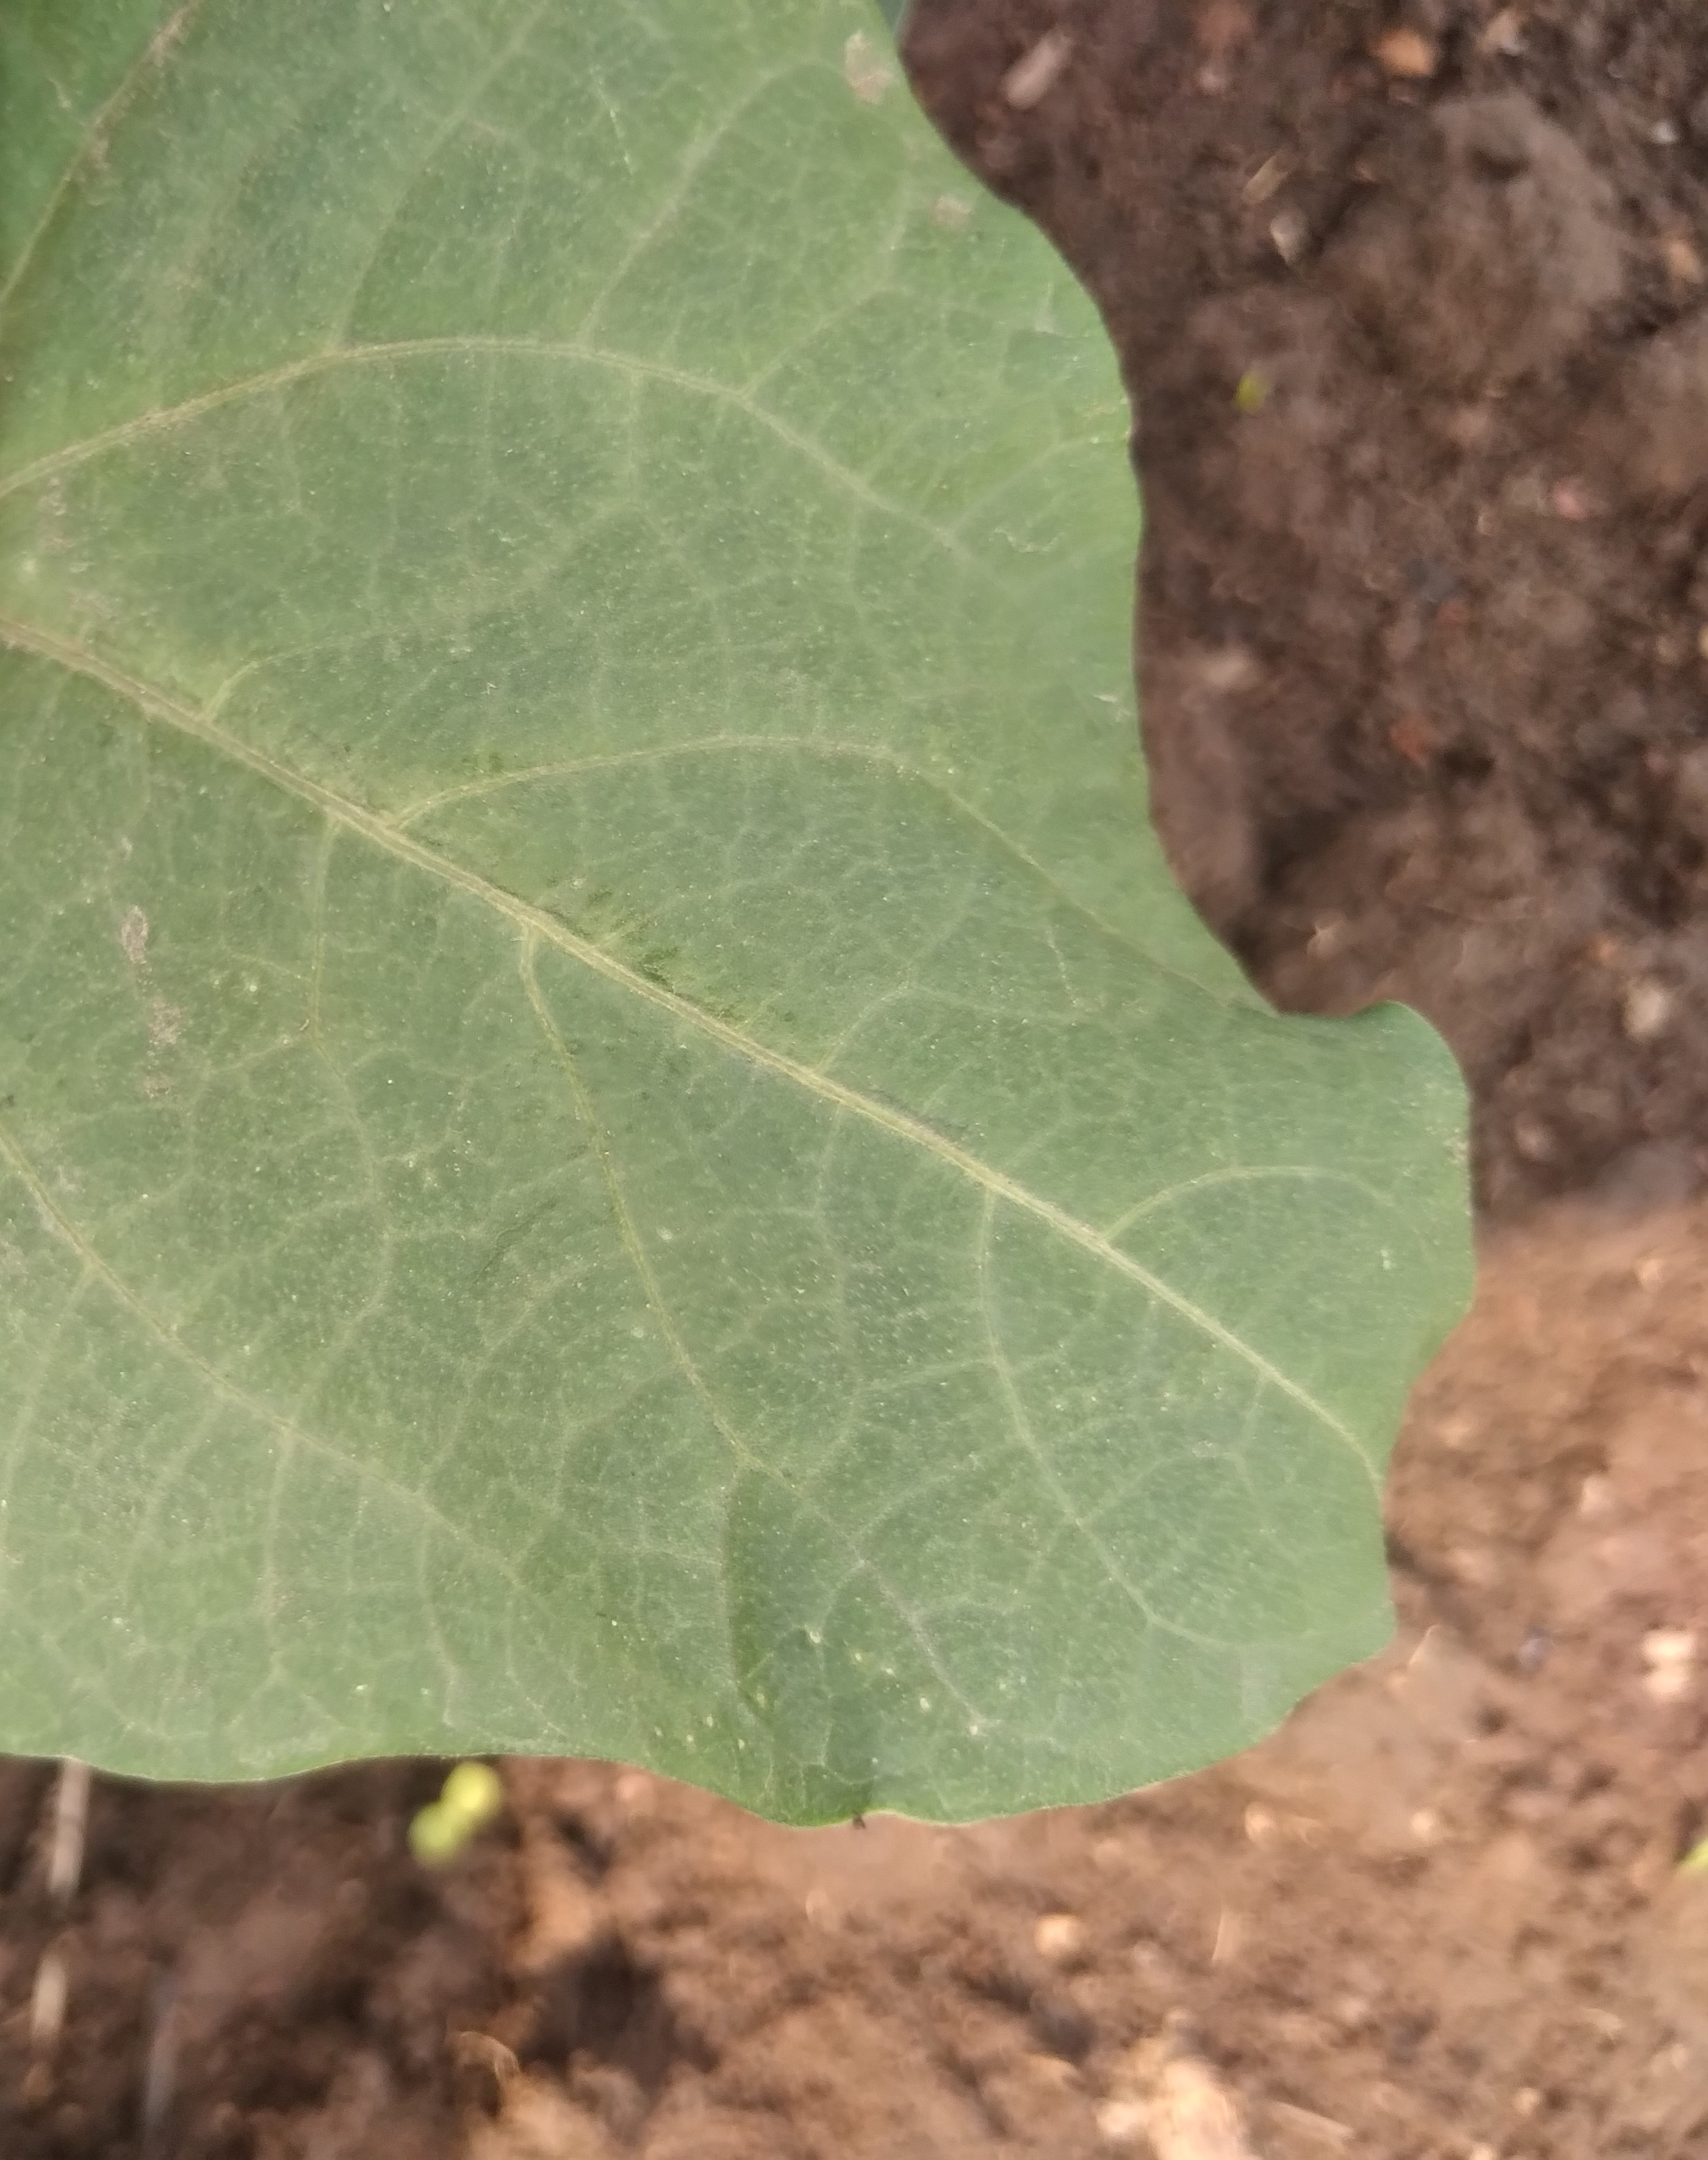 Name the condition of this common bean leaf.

healthy
